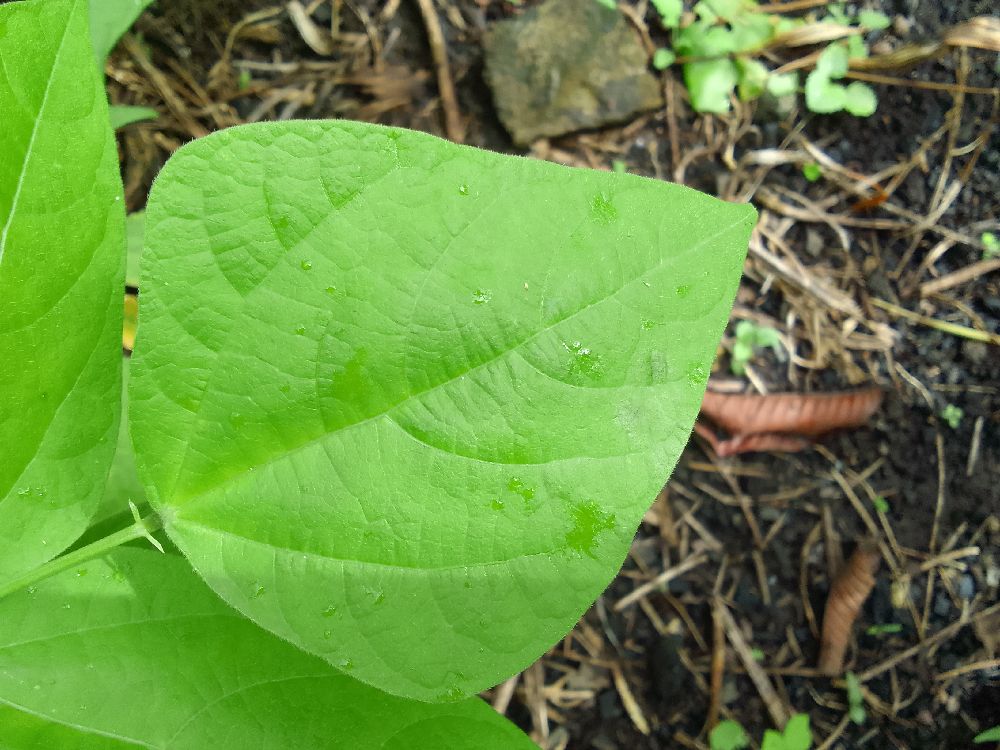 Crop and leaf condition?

common bean, healthy
